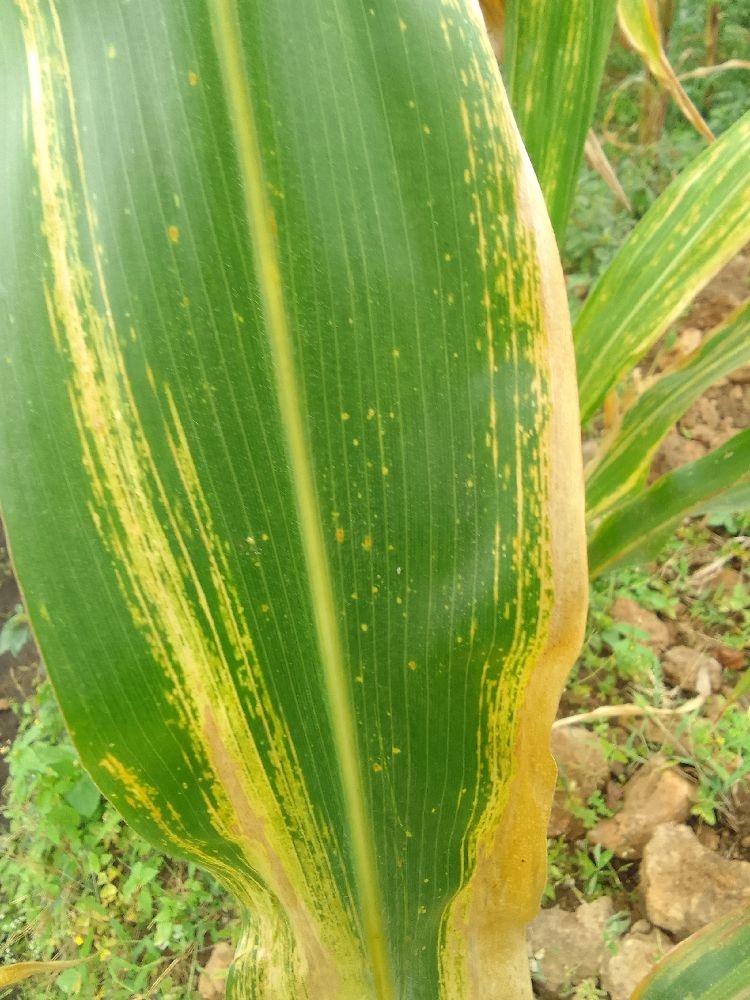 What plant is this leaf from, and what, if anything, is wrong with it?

maize, maize lethal necrosis
